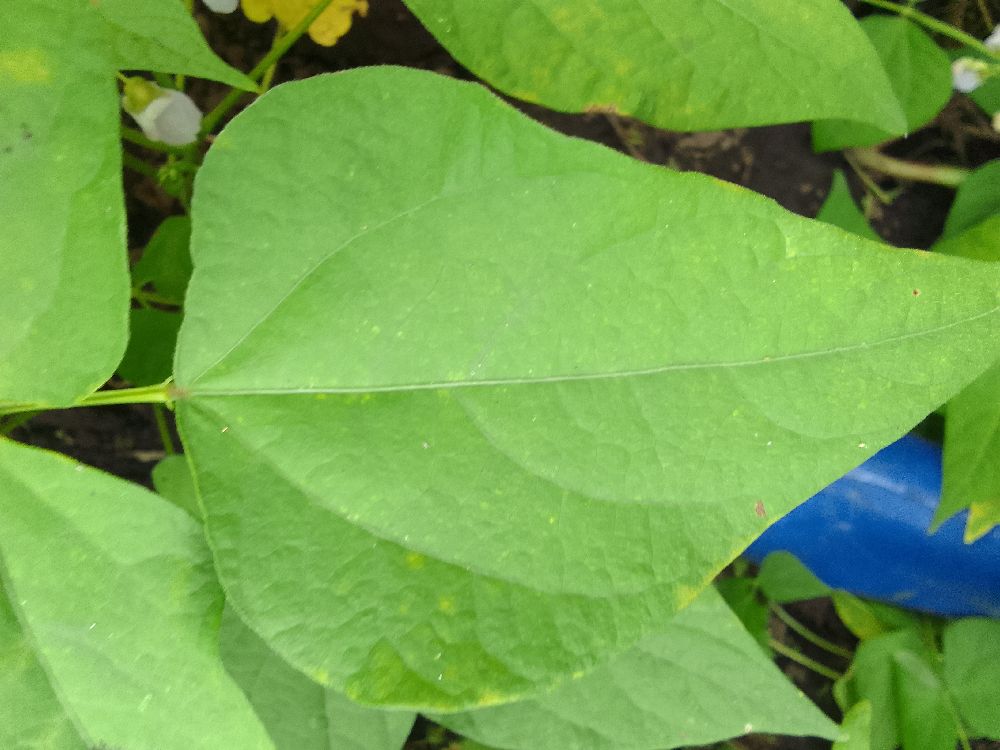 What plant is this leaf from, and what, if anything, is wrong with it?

common bean, healthy
